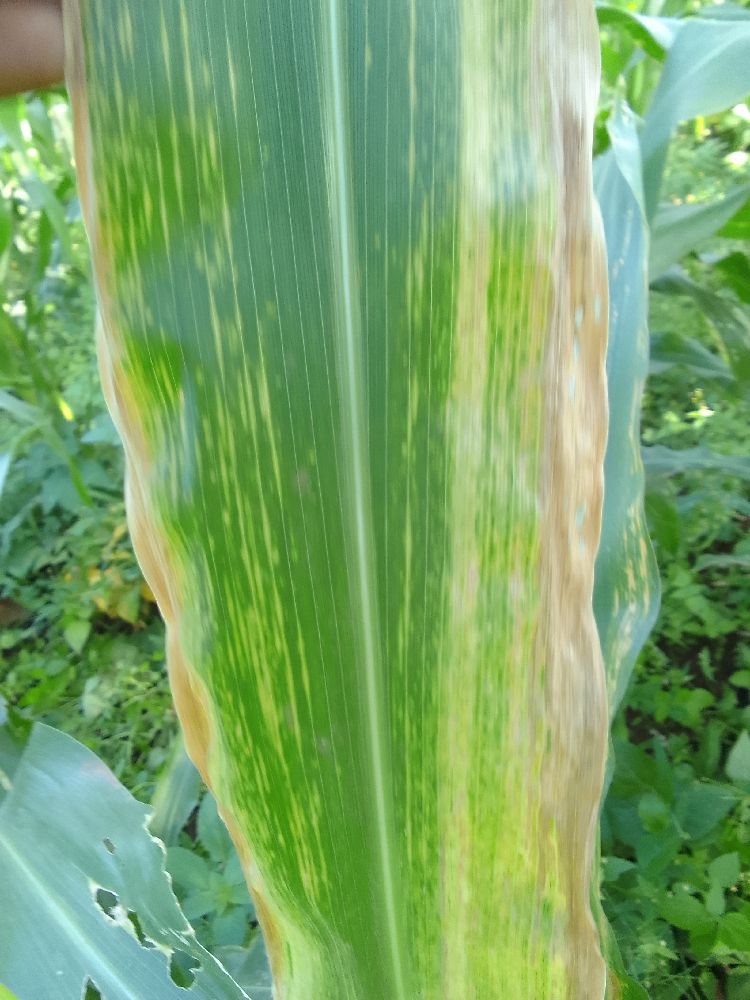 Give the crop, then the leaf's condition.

maize, maize lethal necrosis
